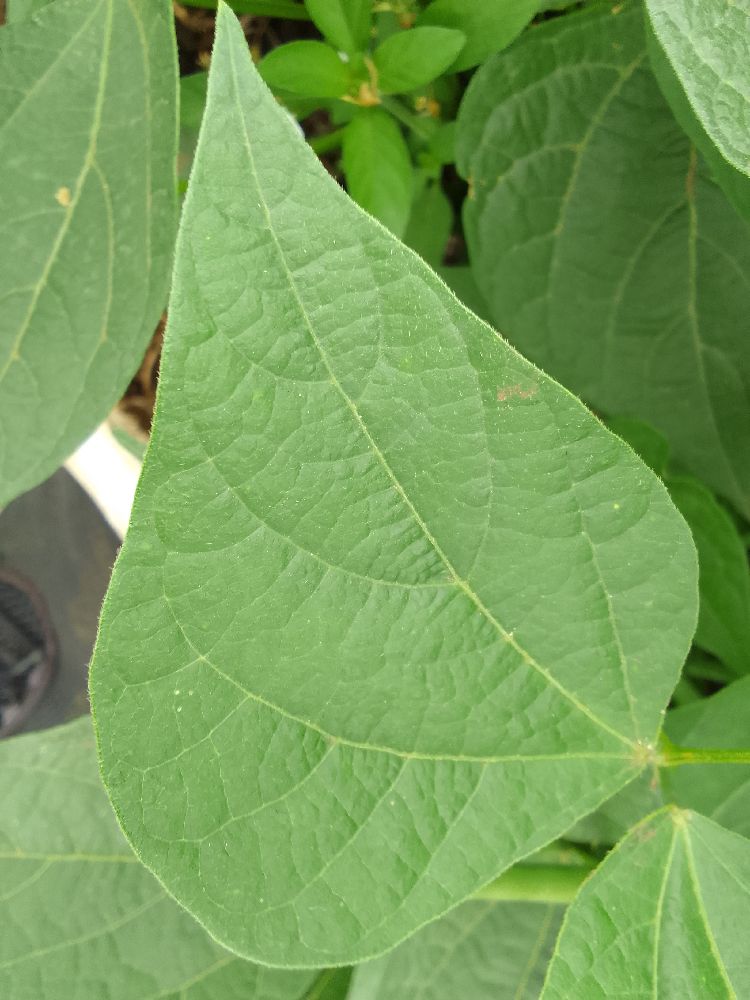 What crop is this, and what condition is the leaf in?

common bean, healthy
